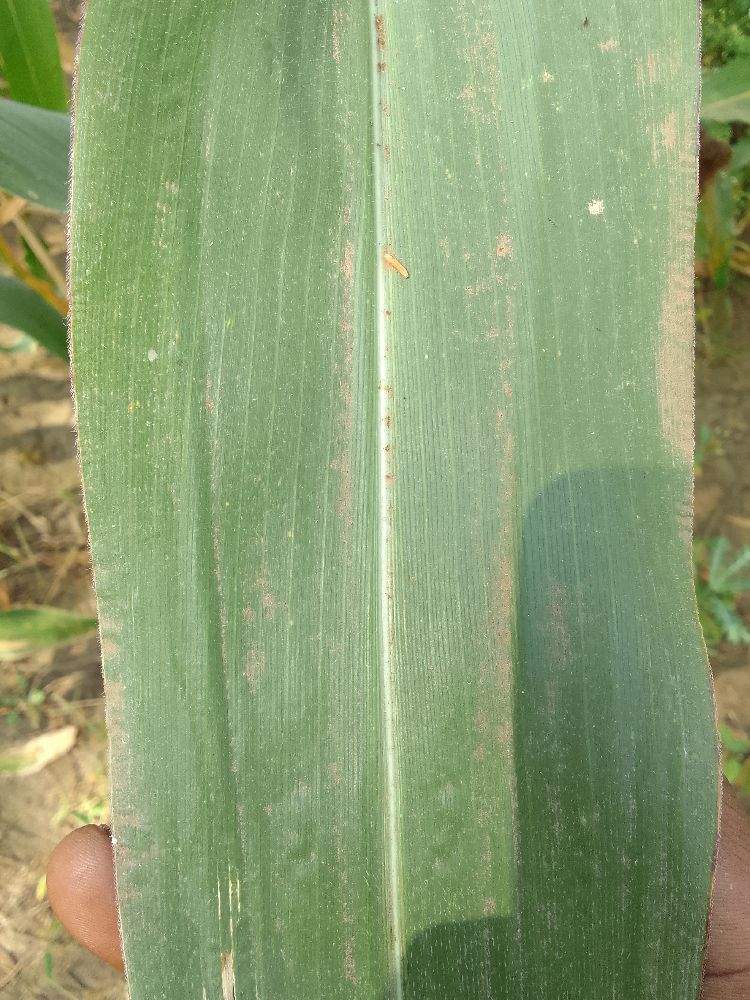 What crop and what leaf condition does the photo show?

maize, healthy
